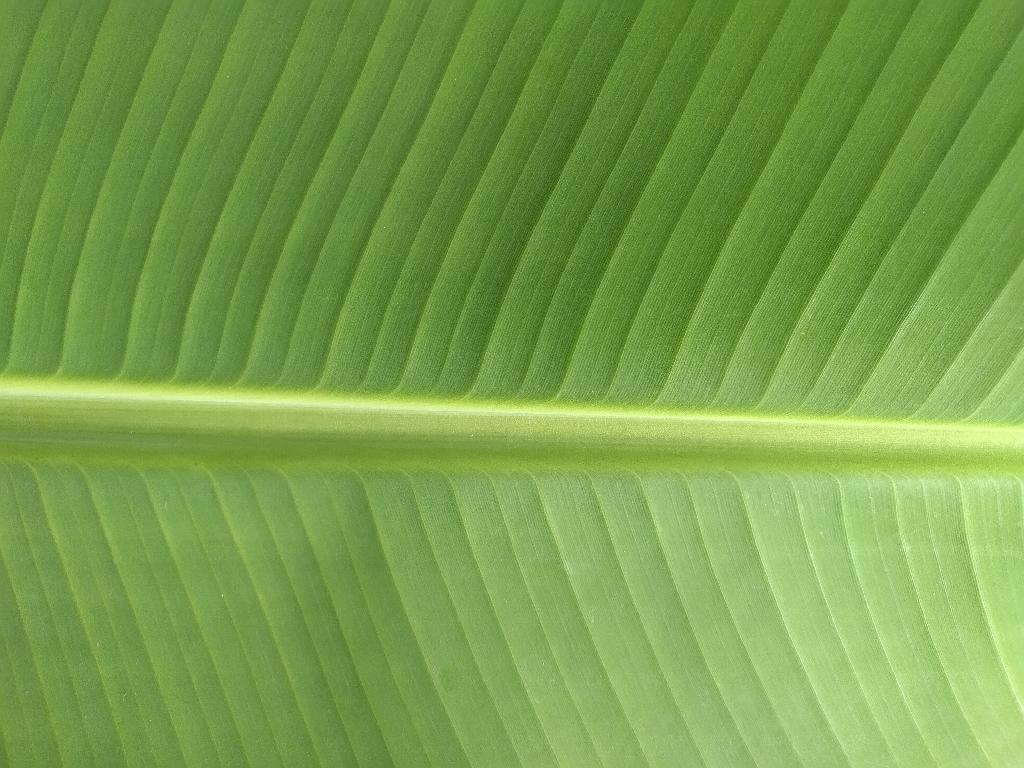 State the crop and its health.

banana, healthy
